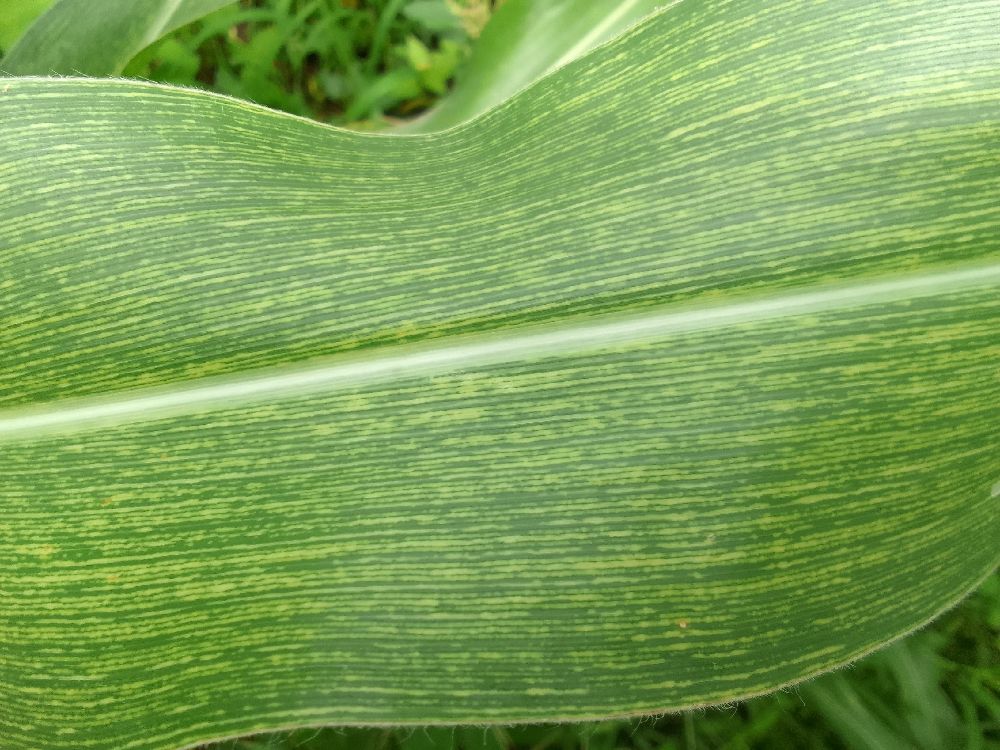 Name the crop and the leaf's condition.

maize, maize streak virus
